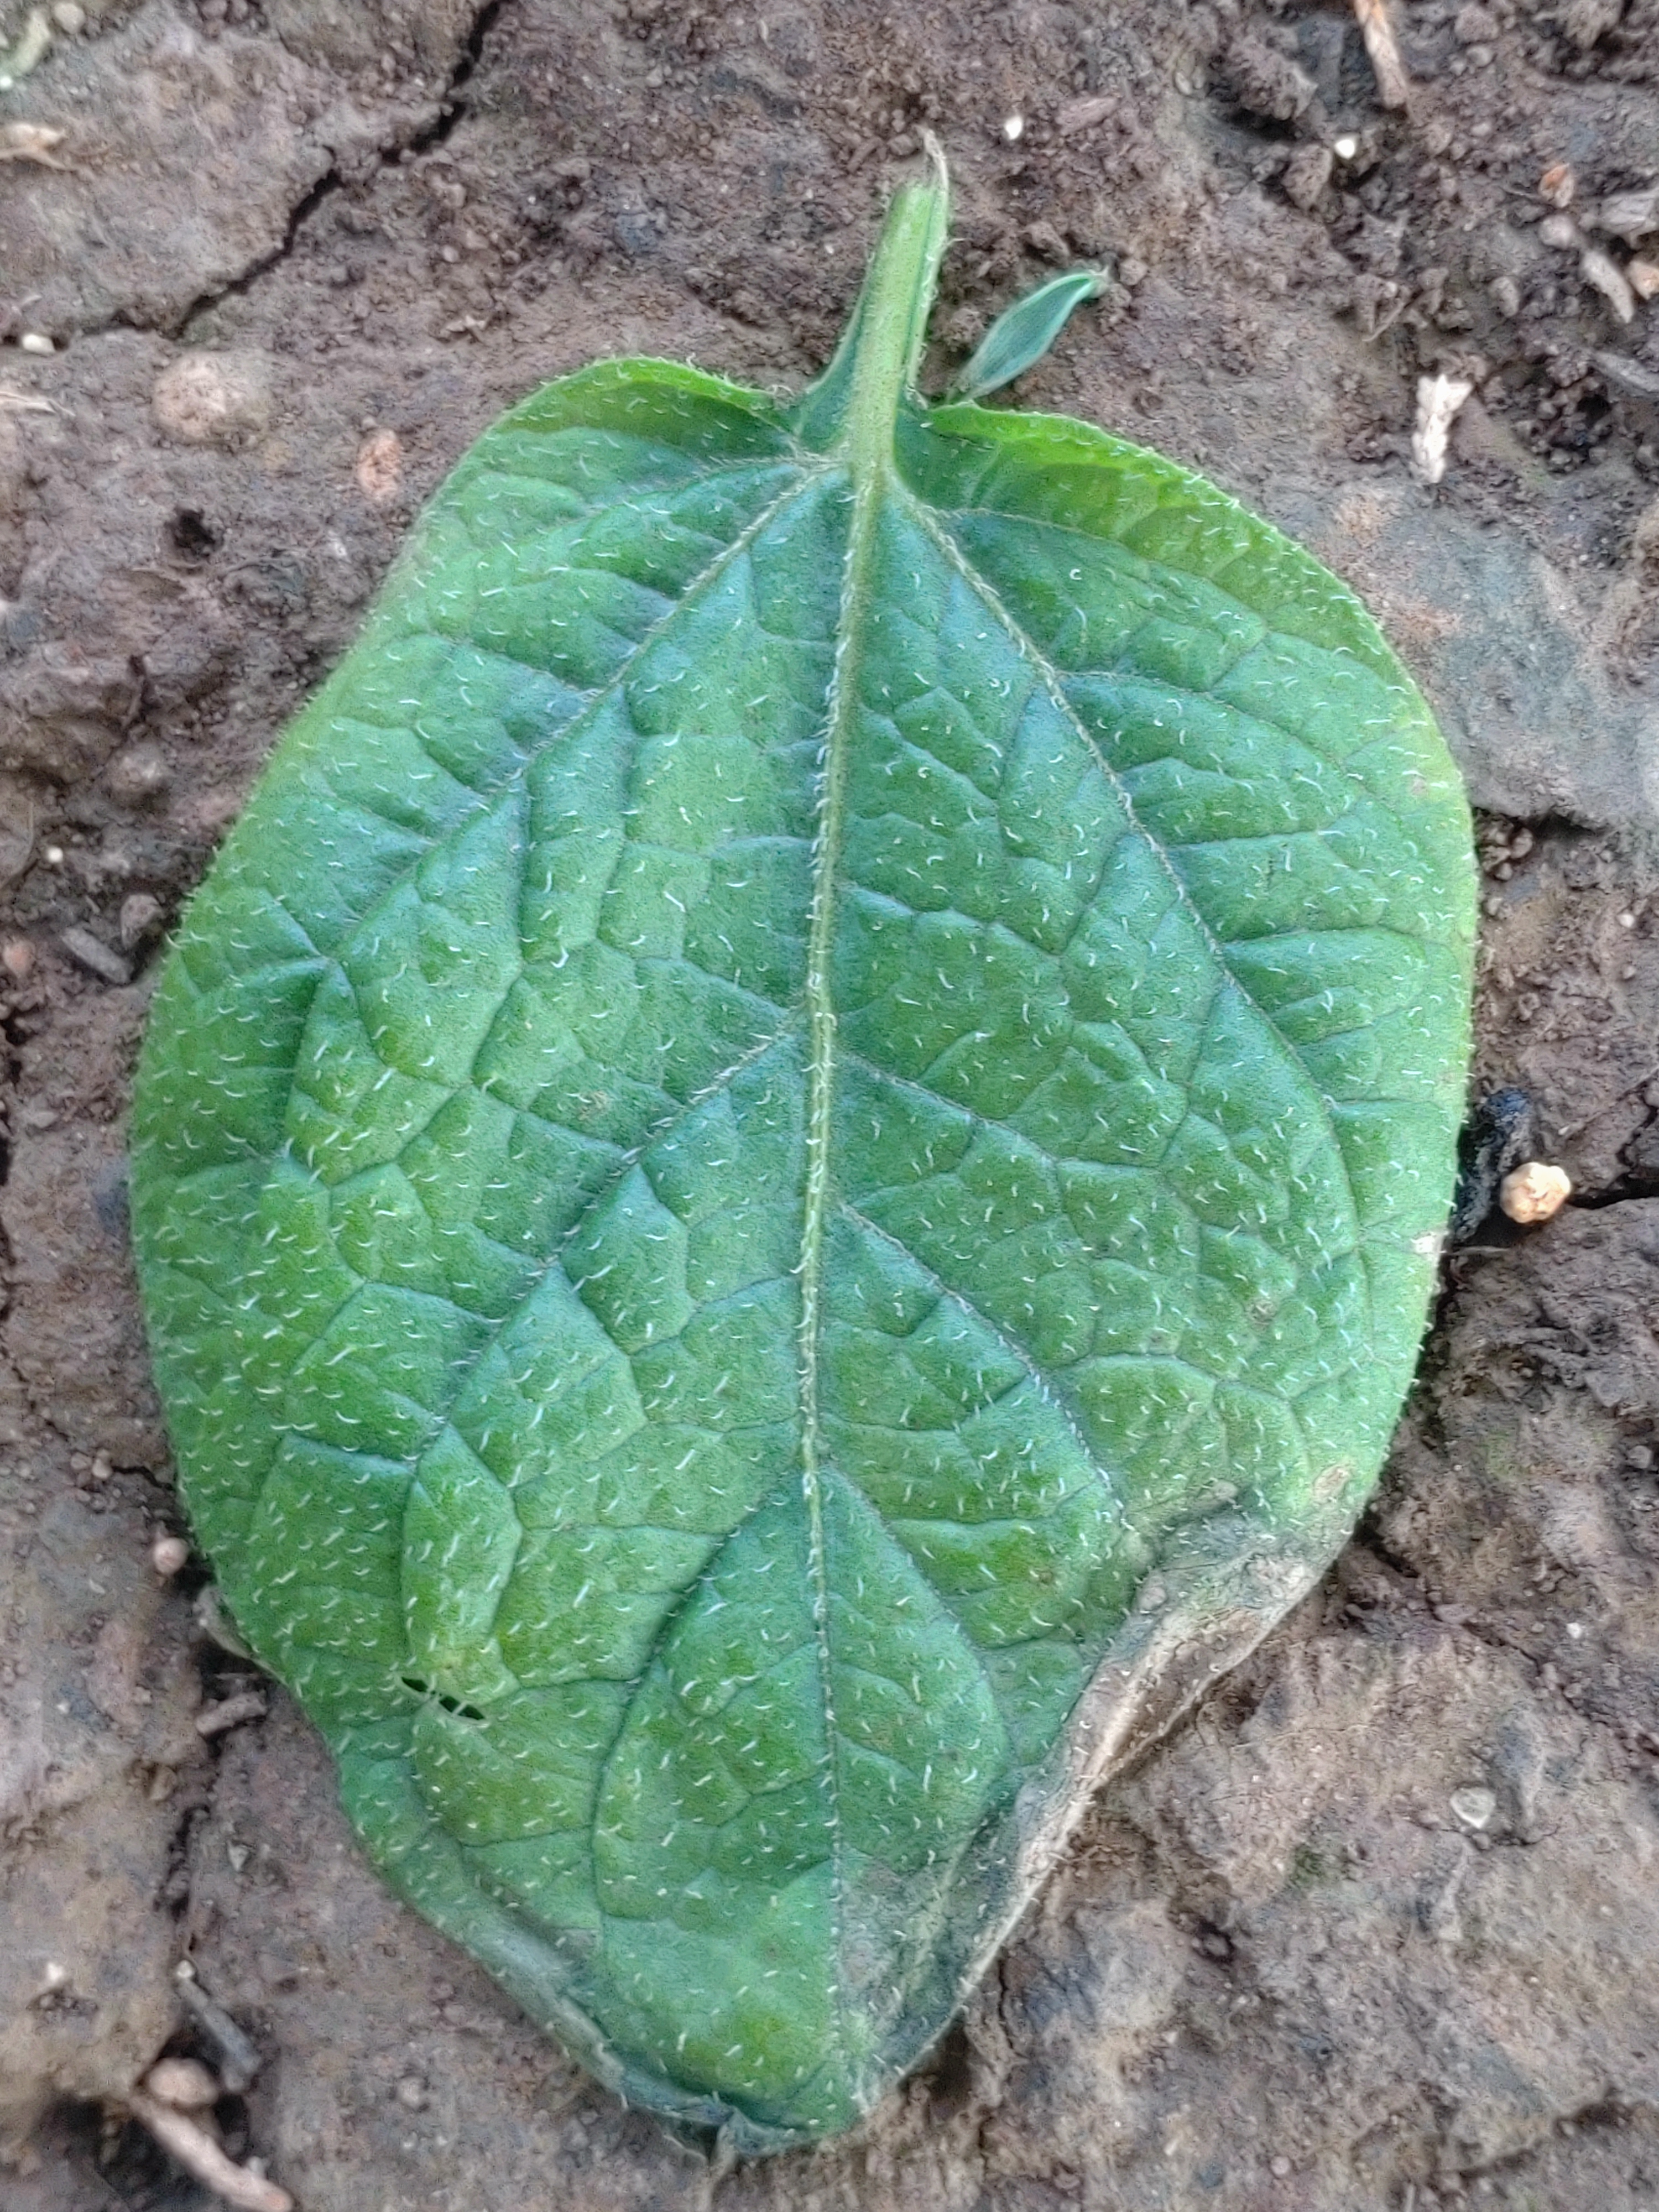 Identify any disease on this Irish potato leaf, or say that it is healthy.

early blight
